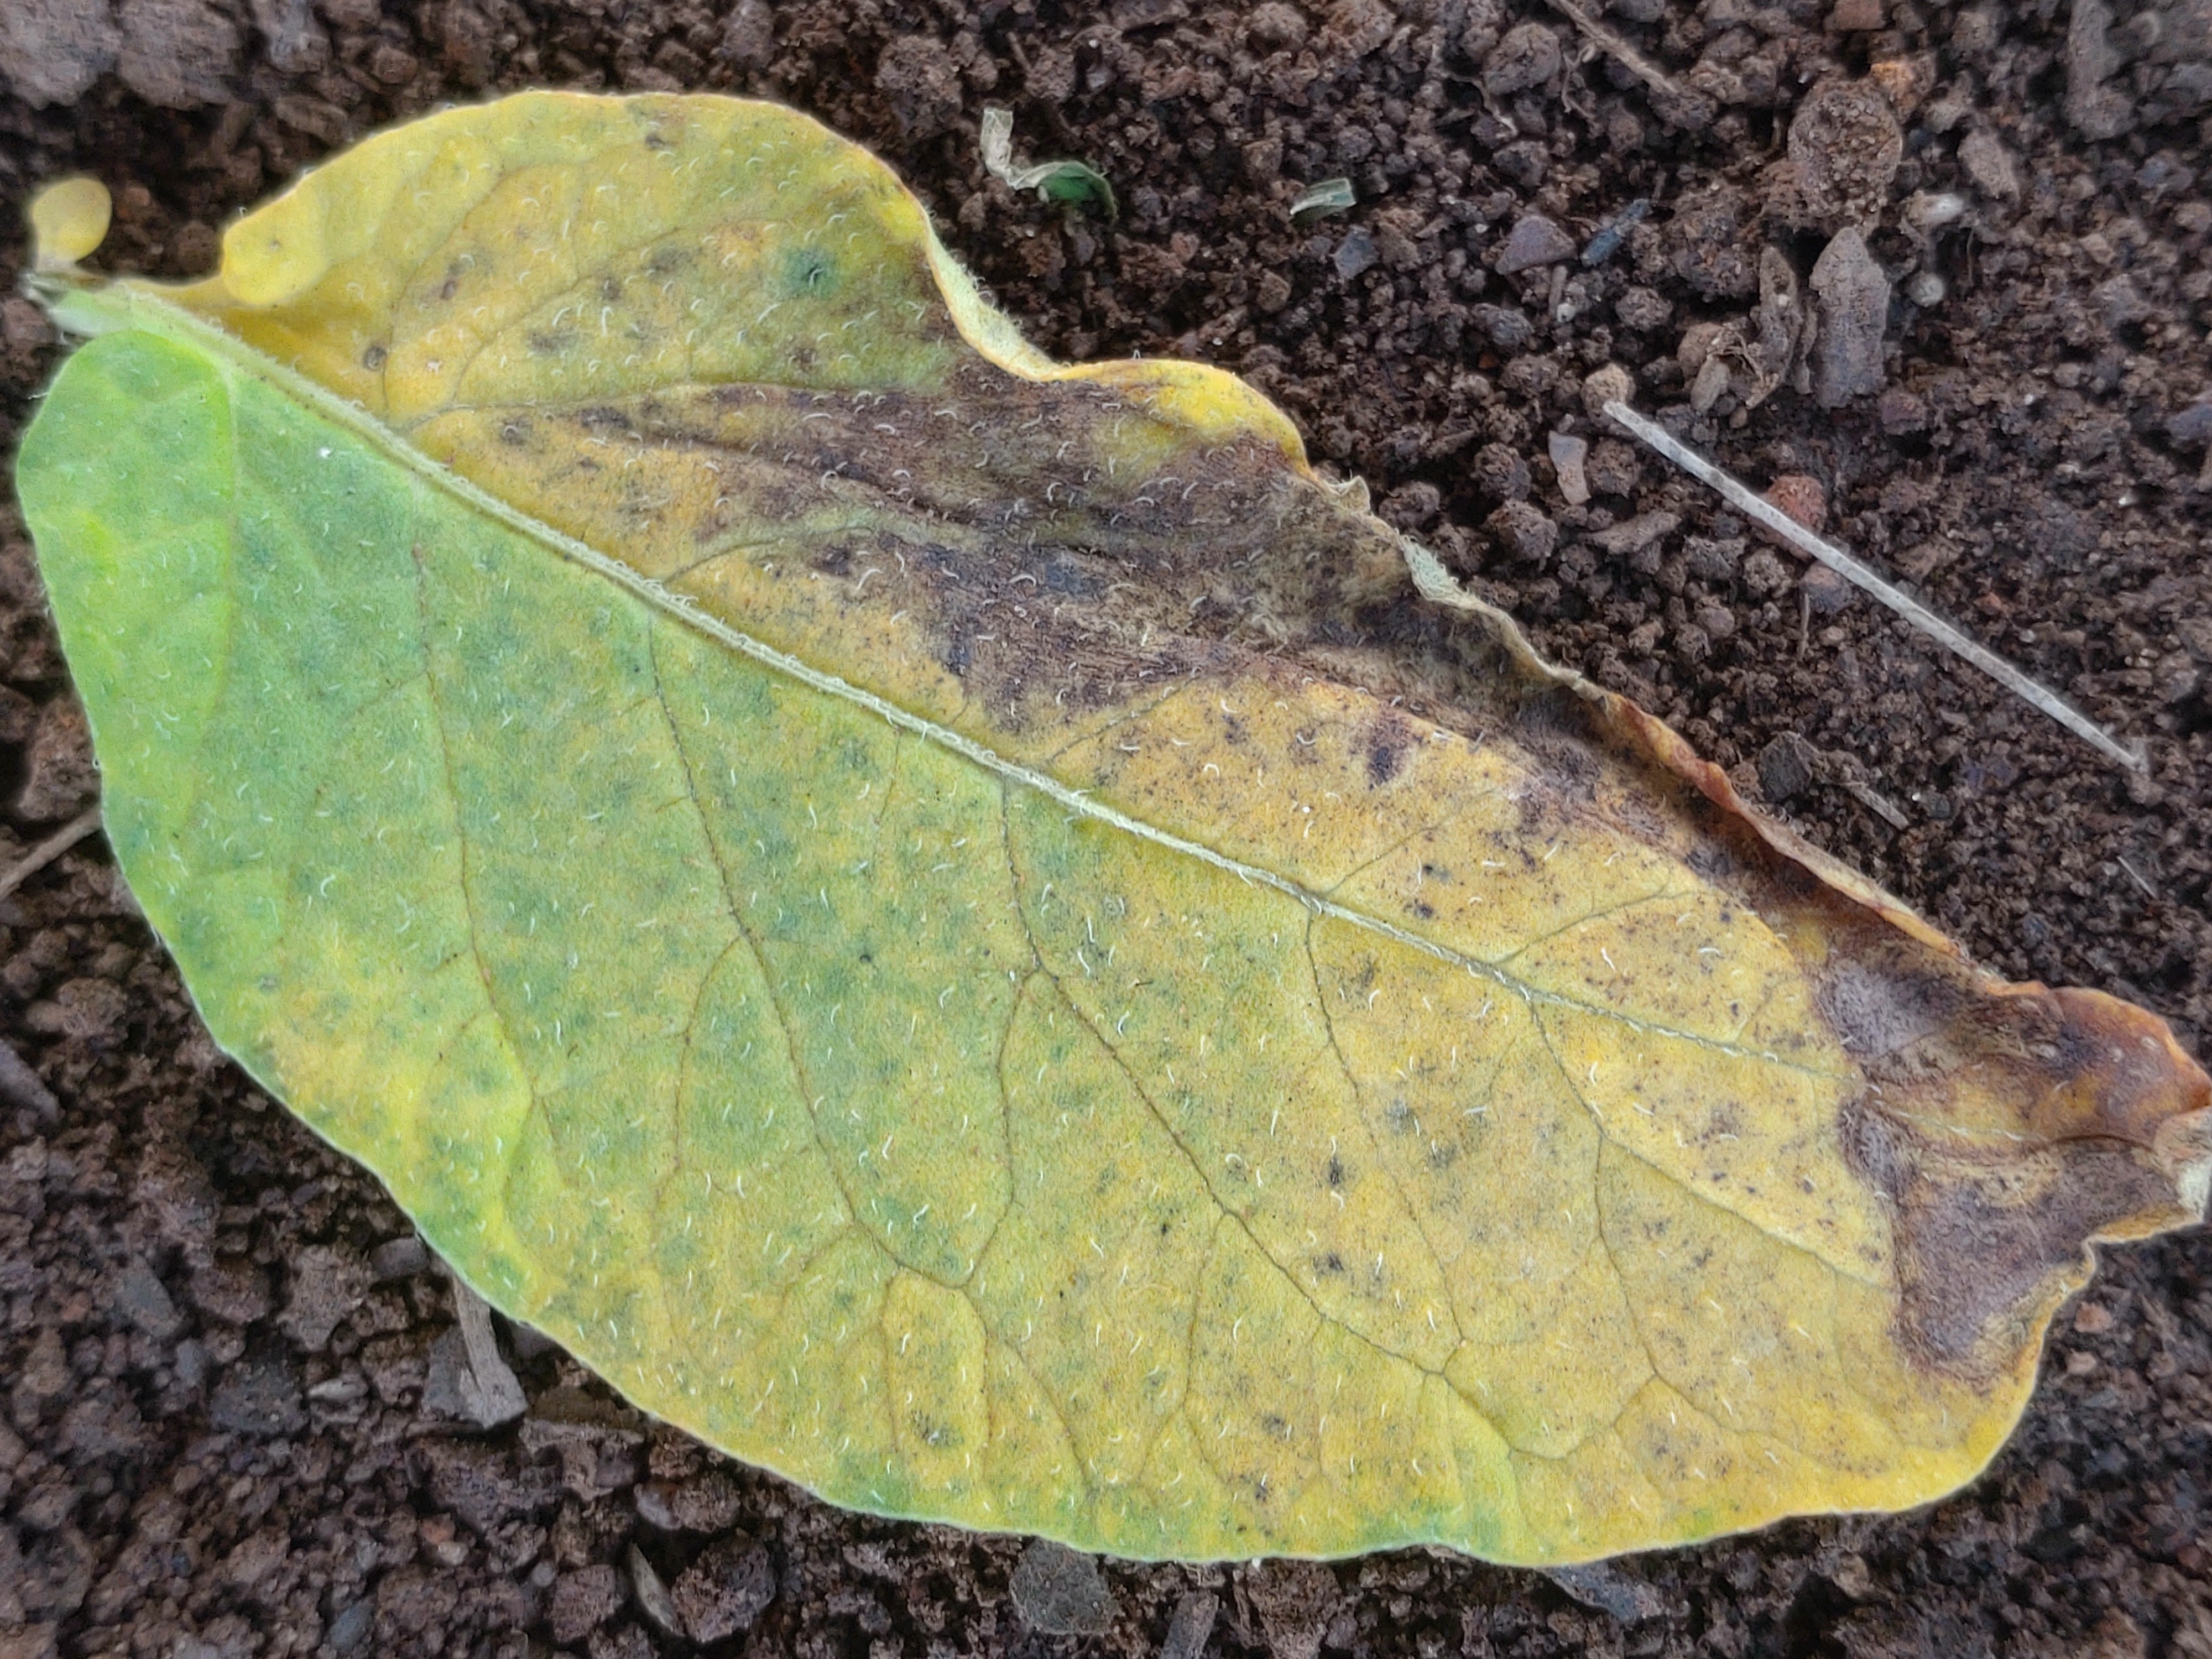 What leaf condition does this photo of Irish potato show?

late blight
